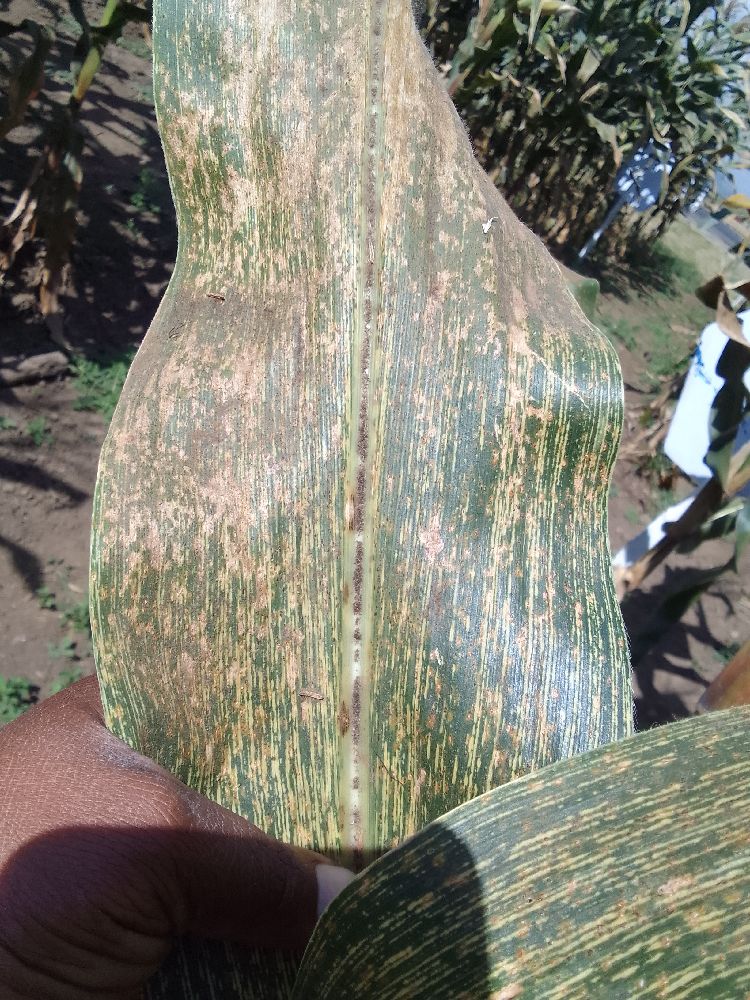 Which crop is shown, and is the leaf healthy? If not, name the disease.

maize, maize streak virus
